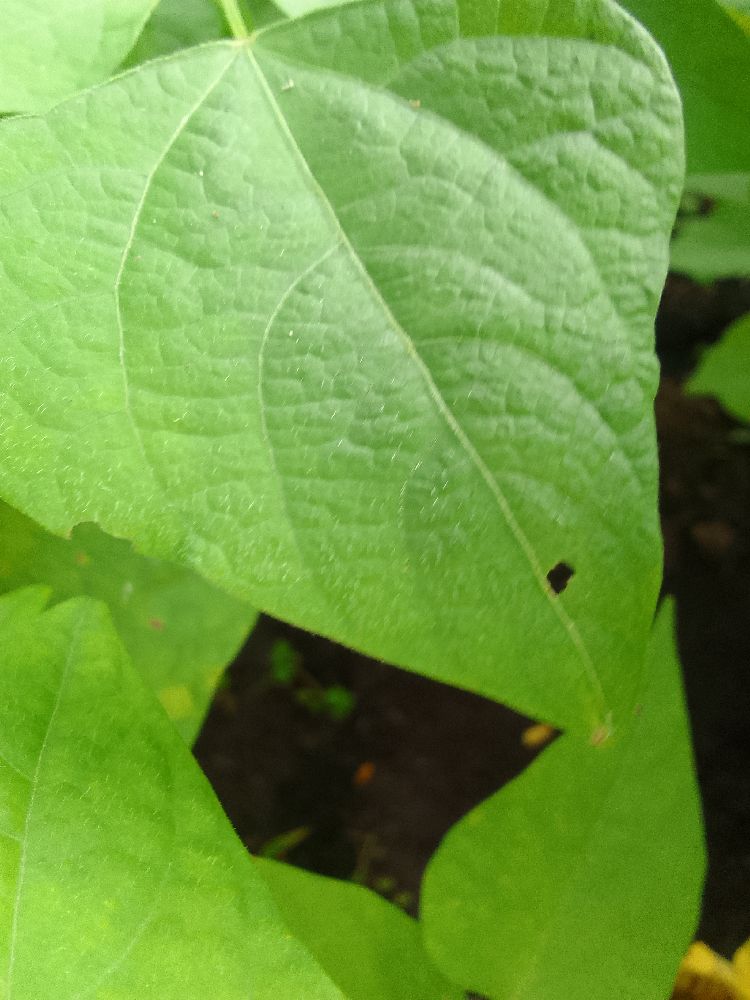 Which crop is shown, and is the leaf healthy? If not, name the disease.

common bean, healthy
